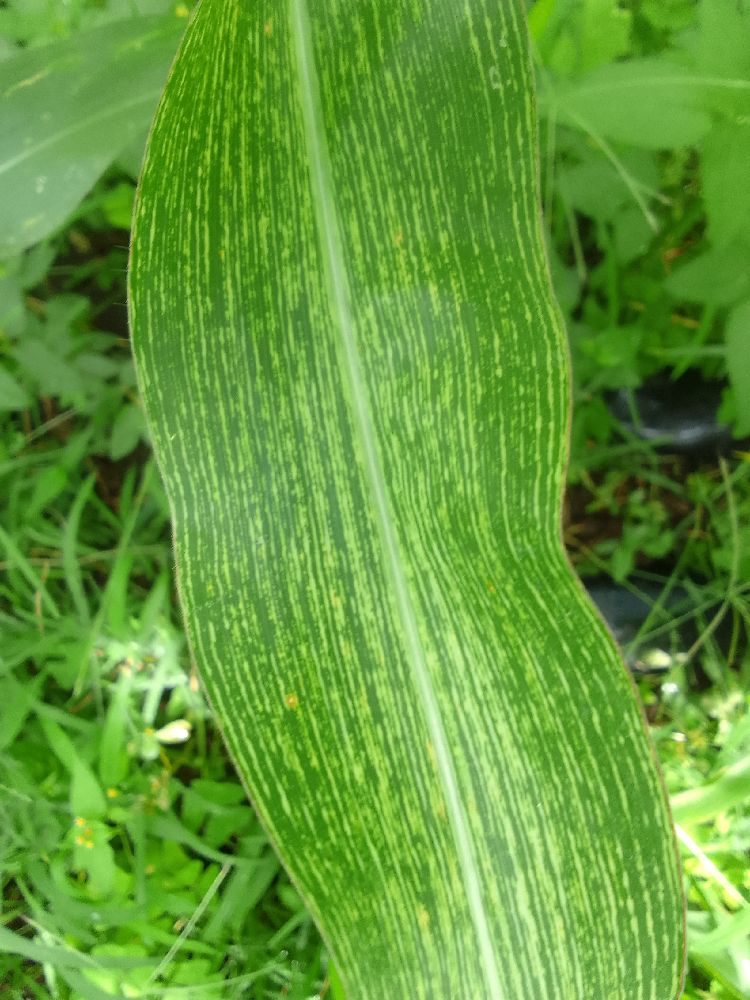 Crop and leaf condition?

maize, maize streak virus
